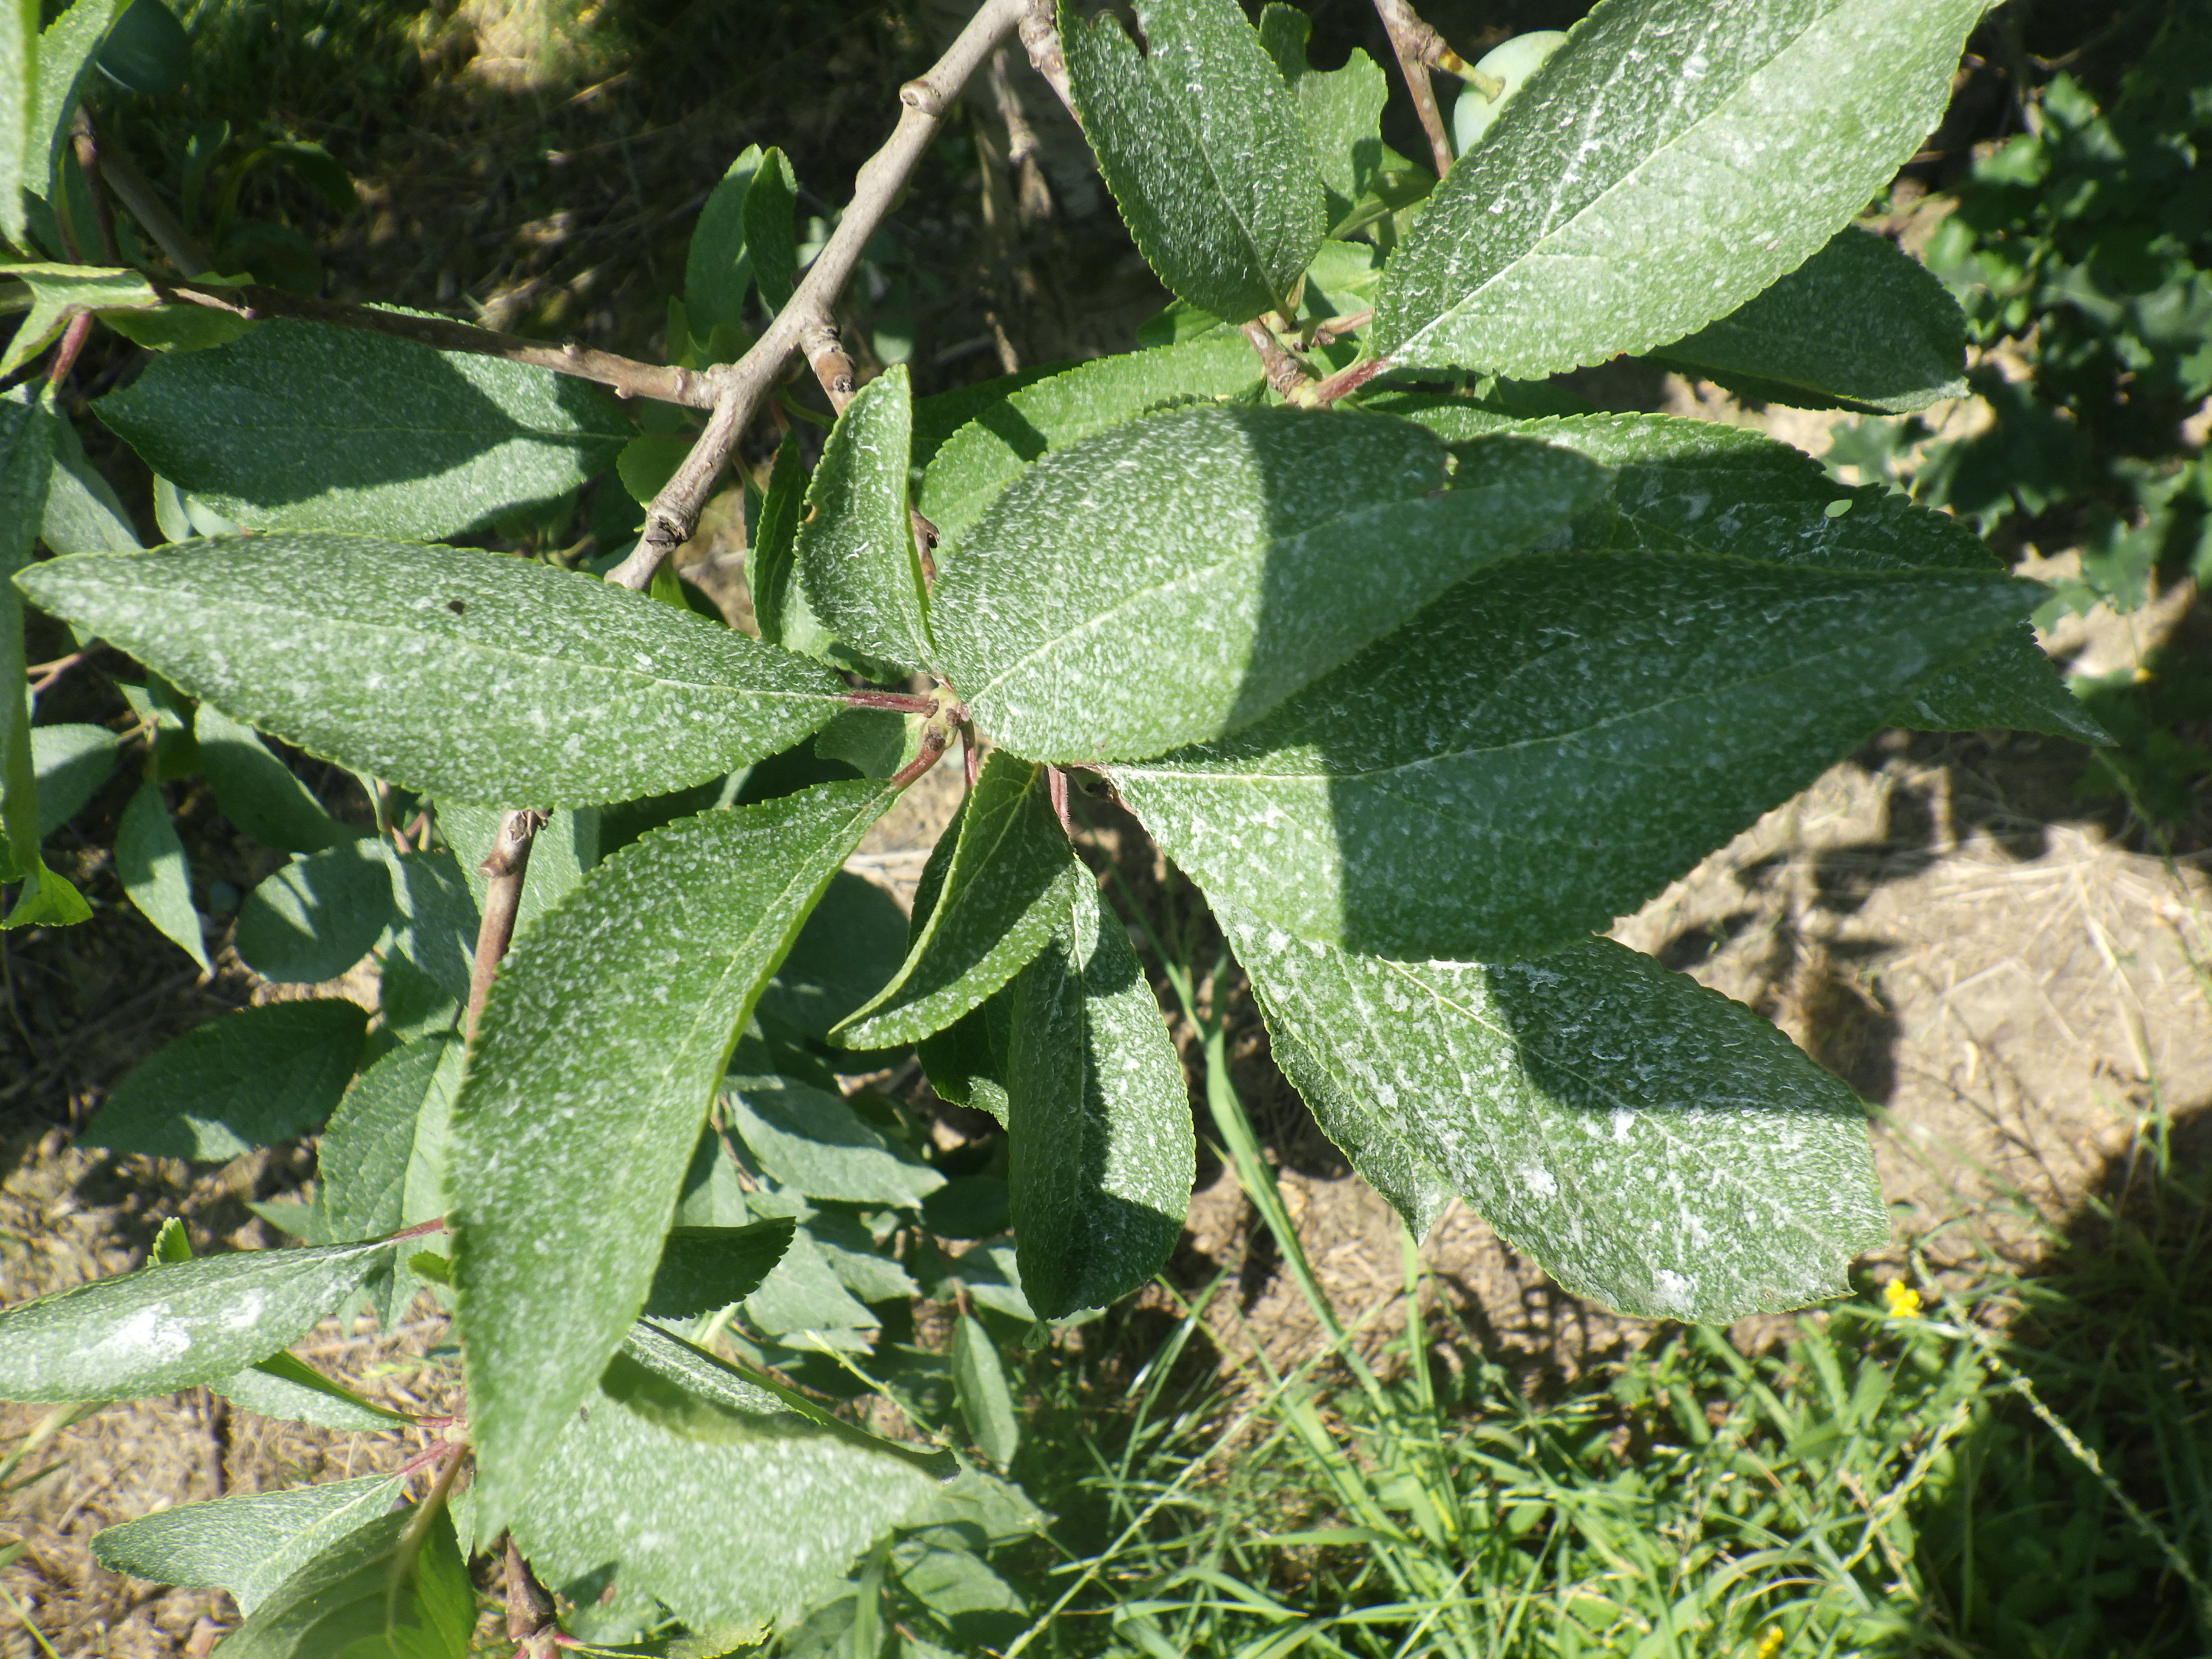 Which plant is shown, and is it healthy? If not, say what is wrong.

plum, mechanical damage, shot hole disease
